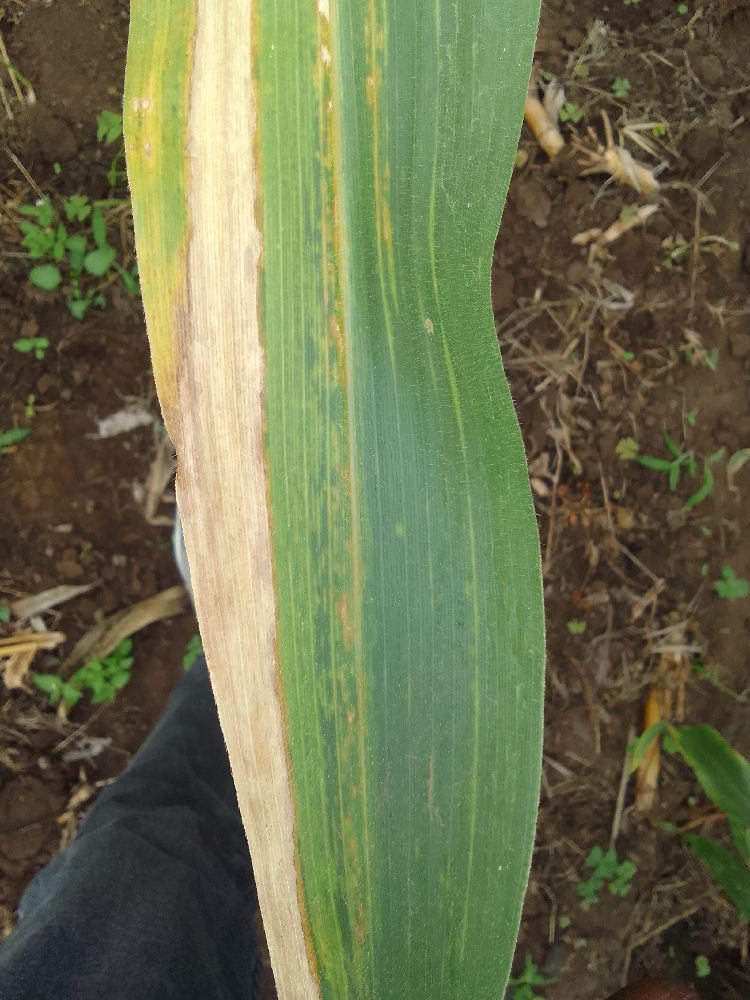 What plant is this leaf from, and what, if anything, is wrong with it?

maize, maize lethal necrosis
